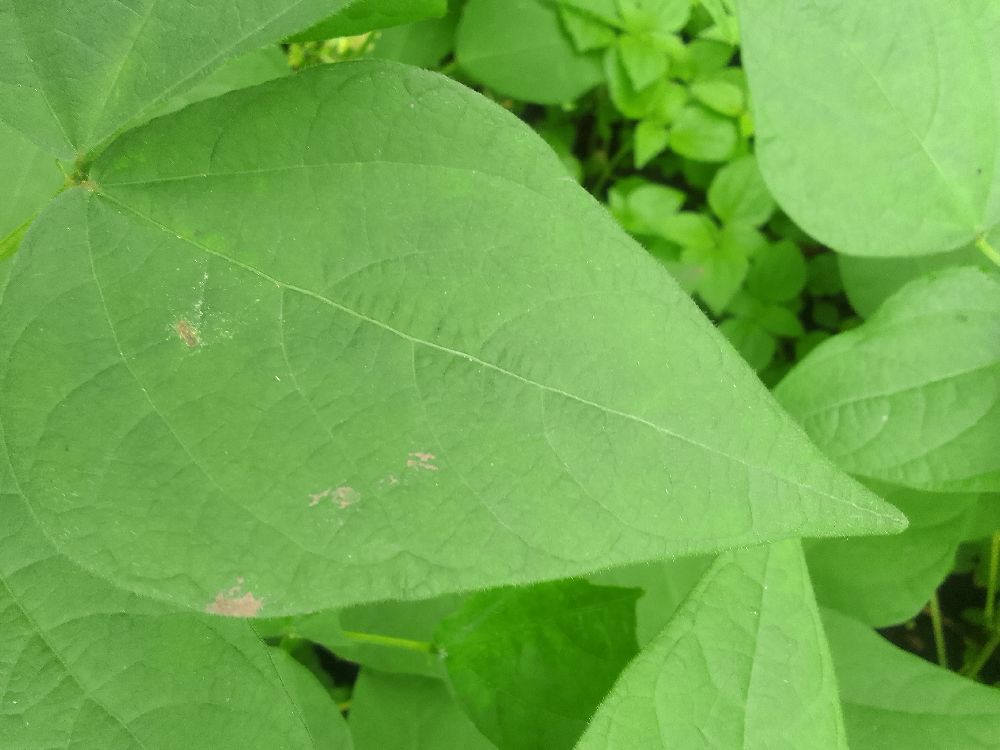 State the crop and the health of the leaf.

common bean, healthy
